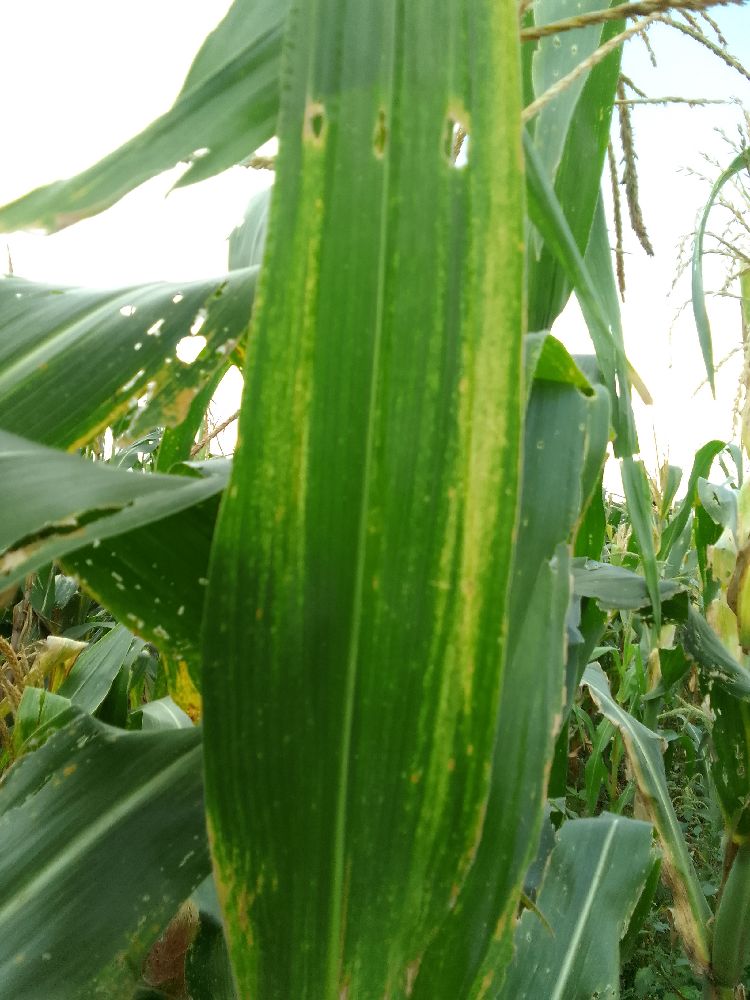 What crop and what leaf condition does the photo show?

maize, maize lethal necrosis
